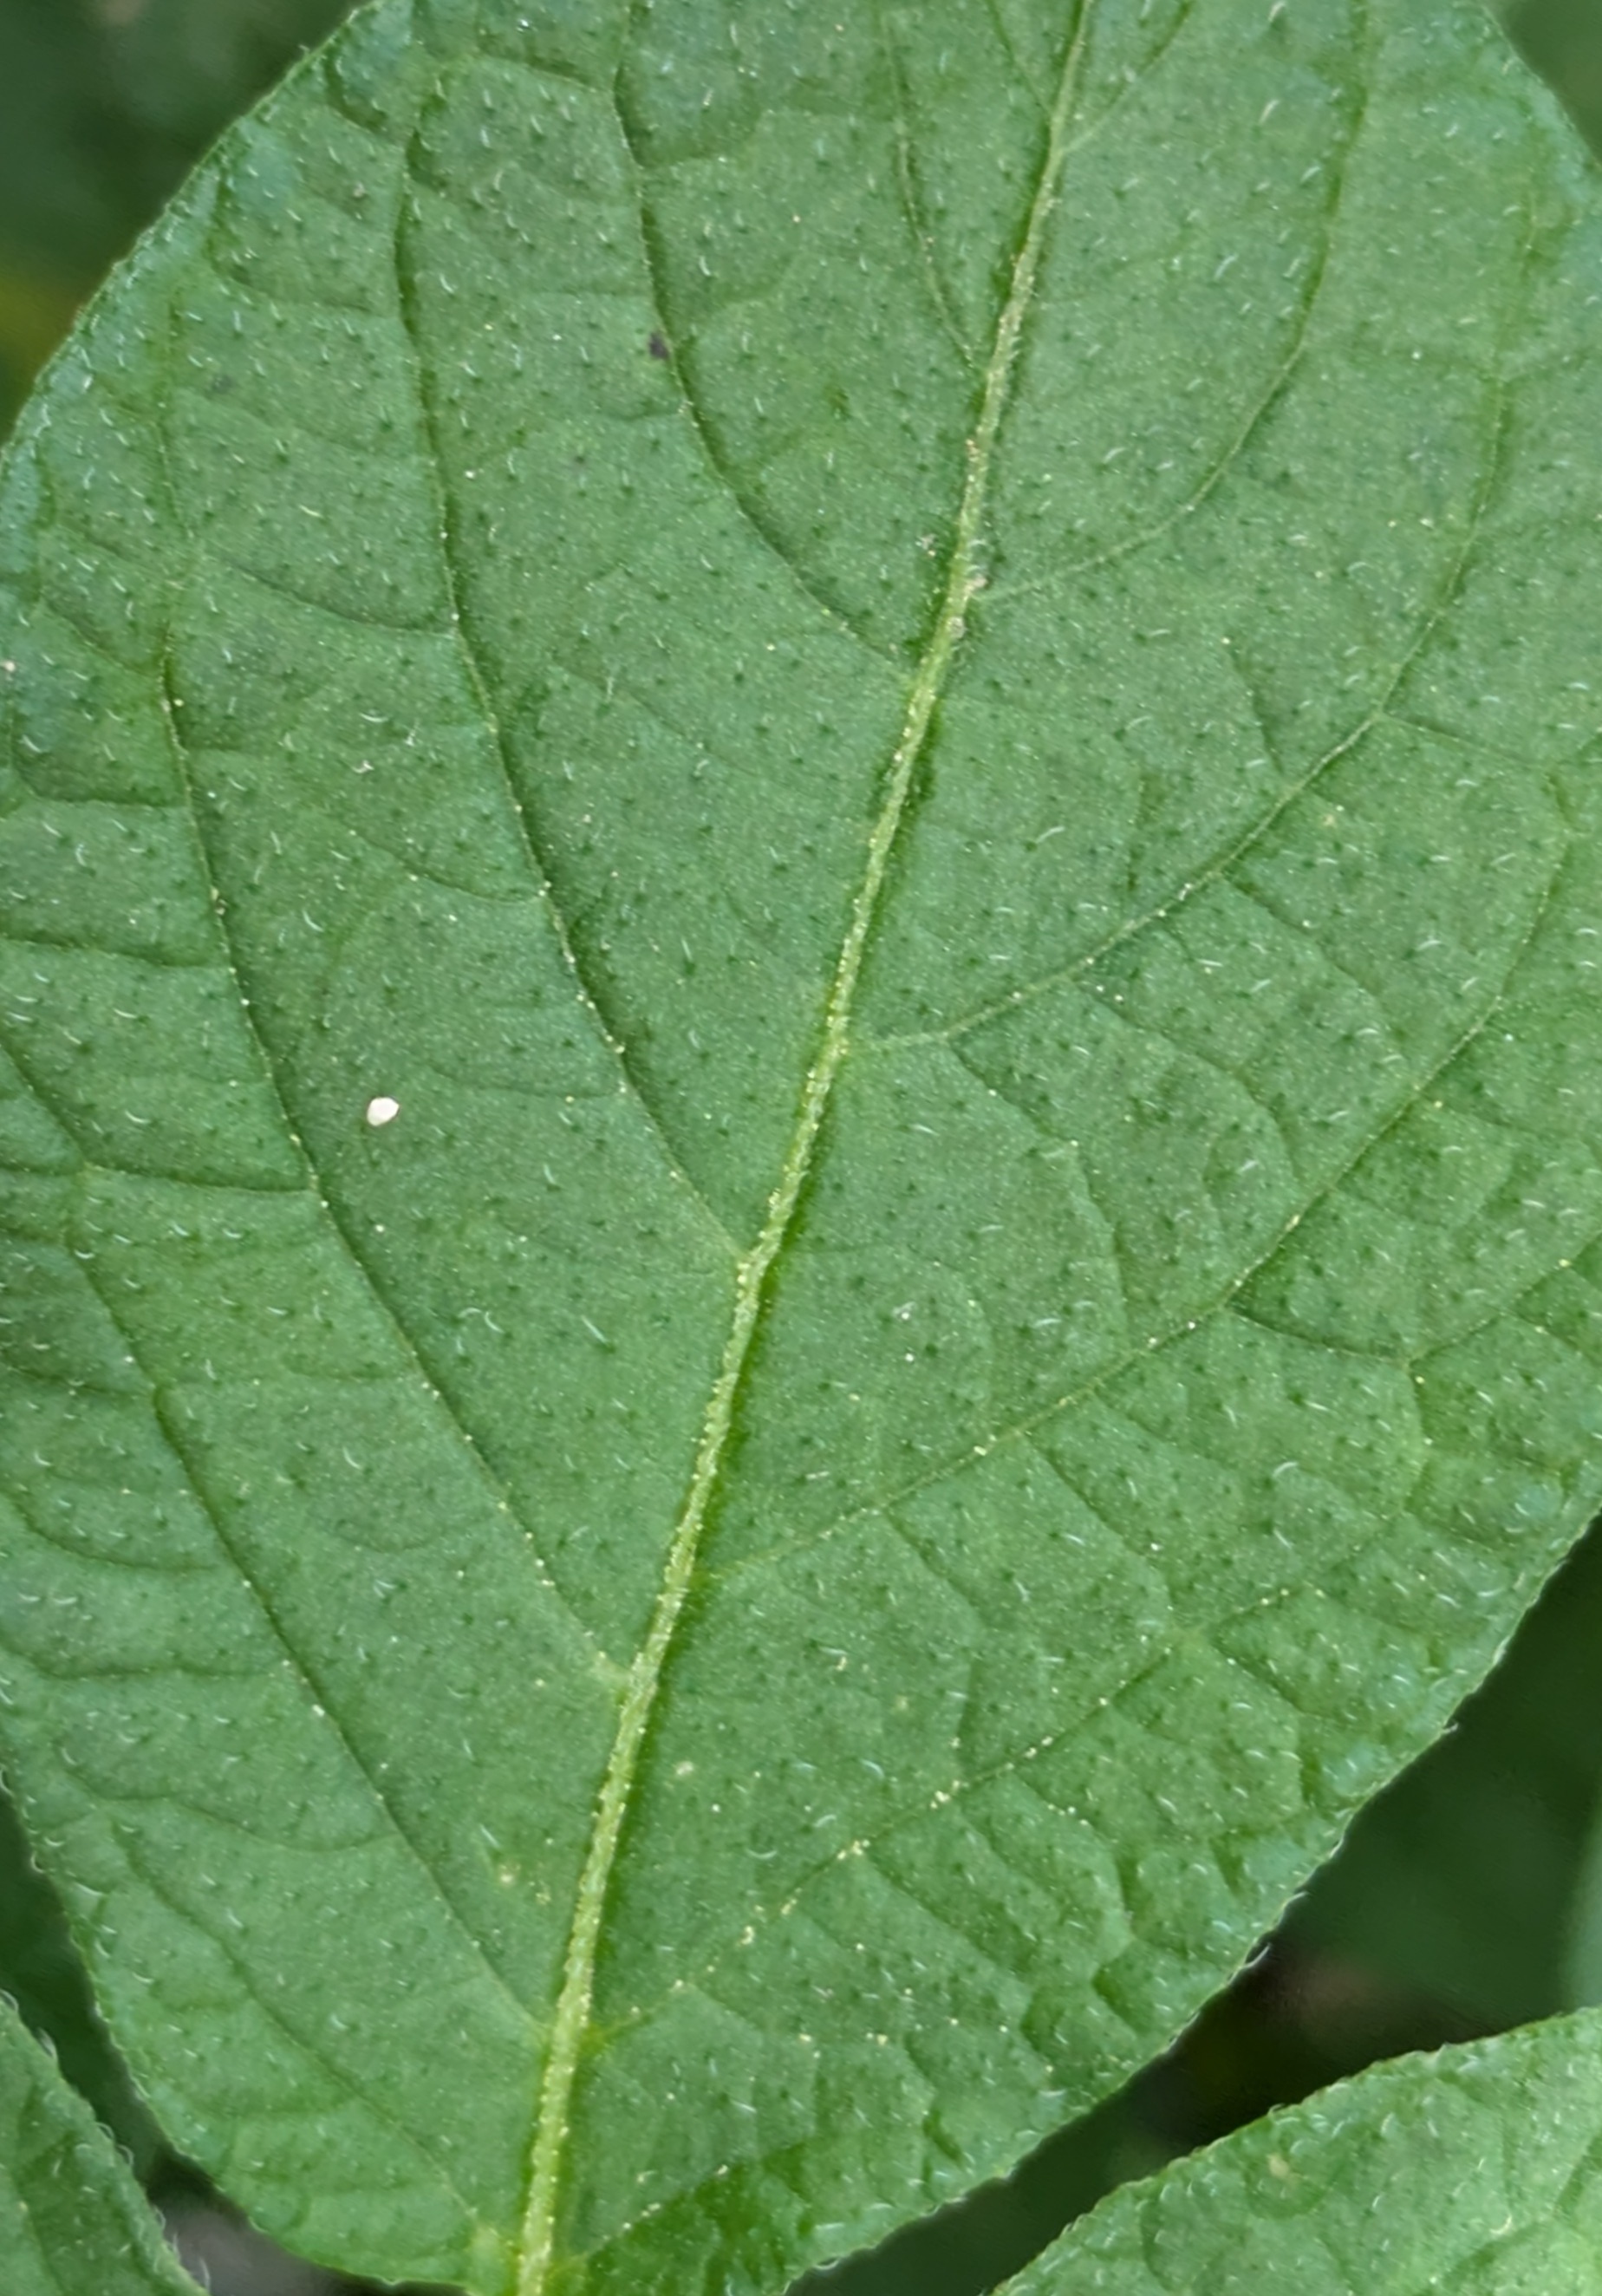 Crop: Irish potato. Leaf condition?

healthy
